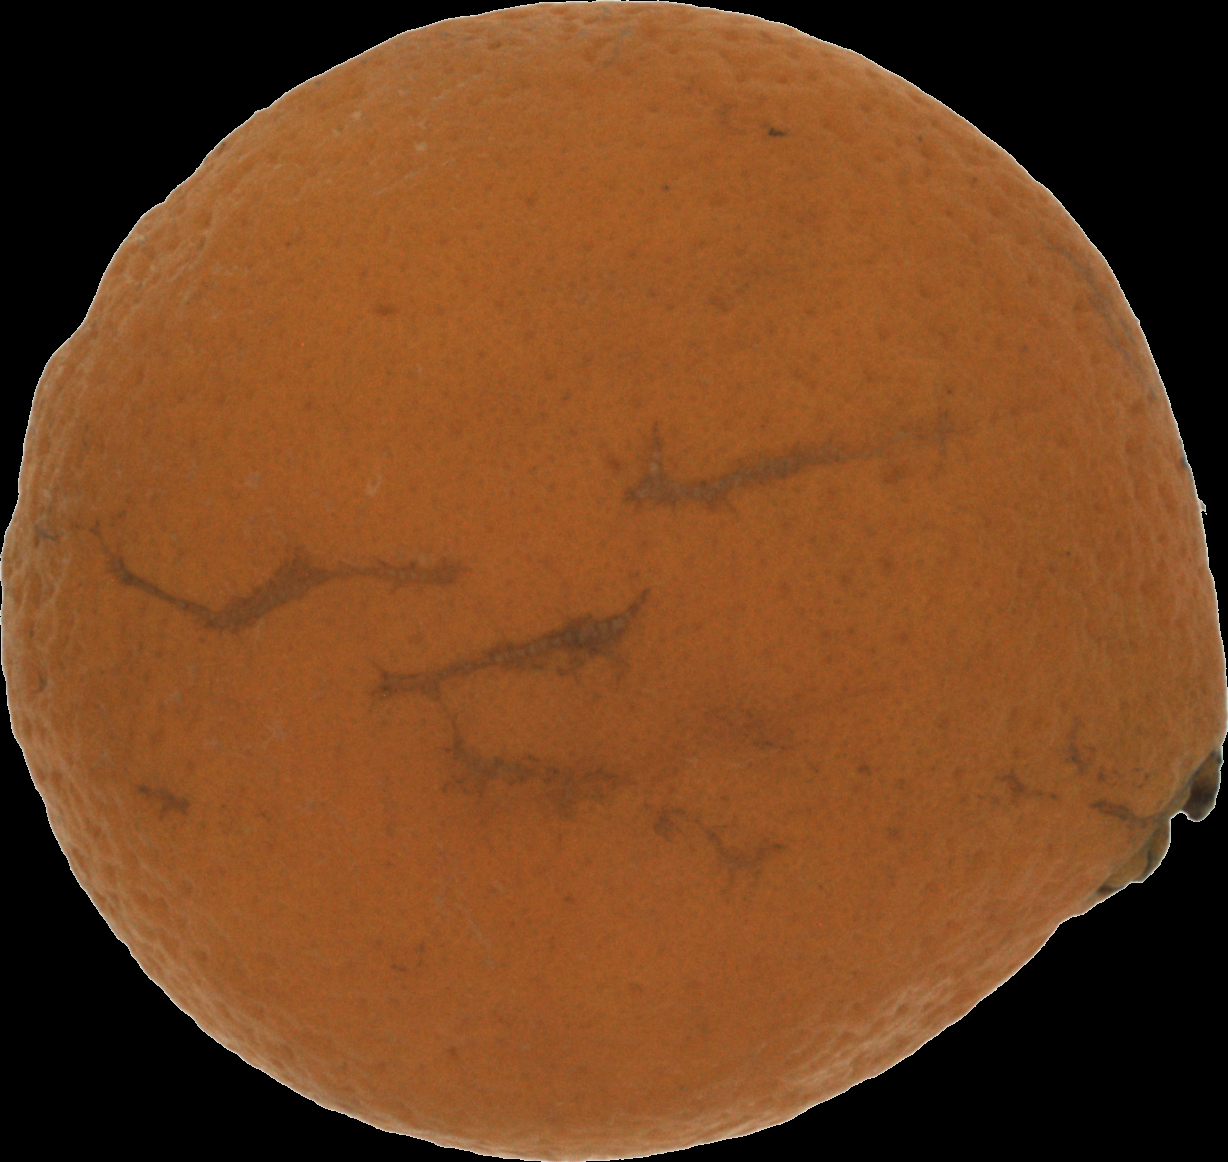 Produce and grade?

orange, bad
